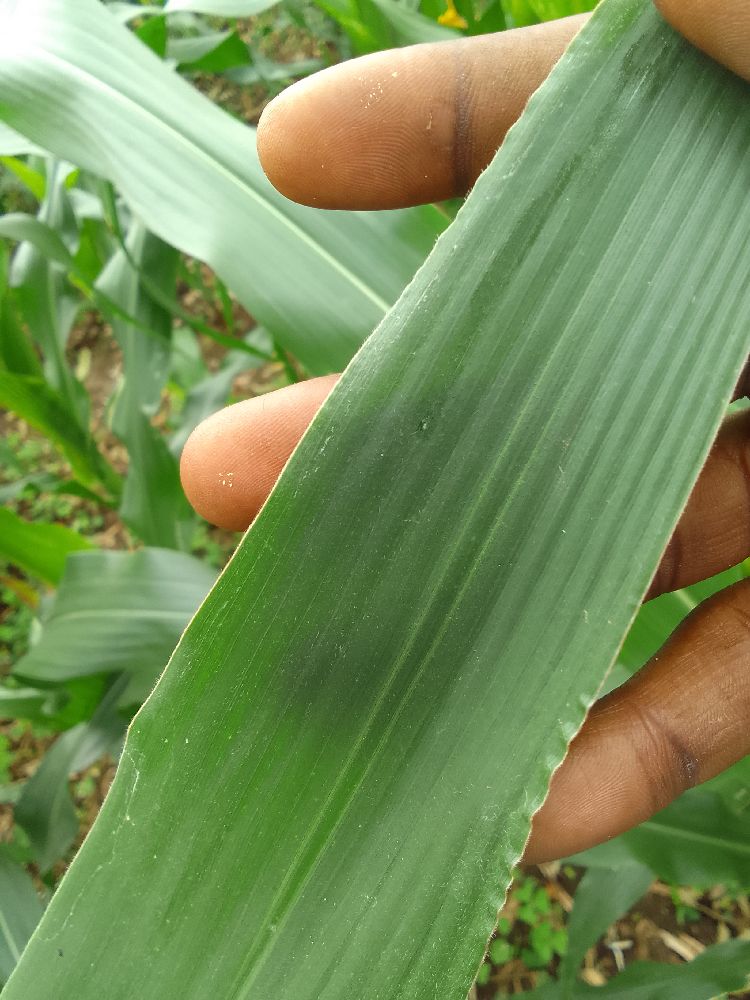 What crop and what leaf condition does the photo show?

maize, healthy
